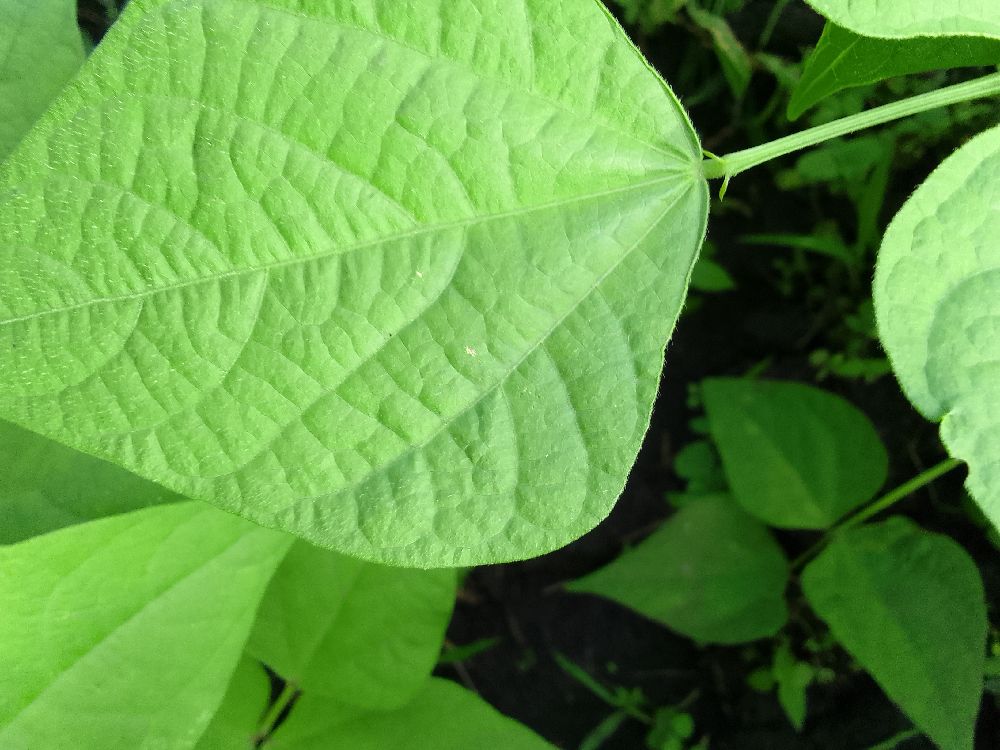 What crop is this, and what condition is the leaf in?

common bean, healthy
